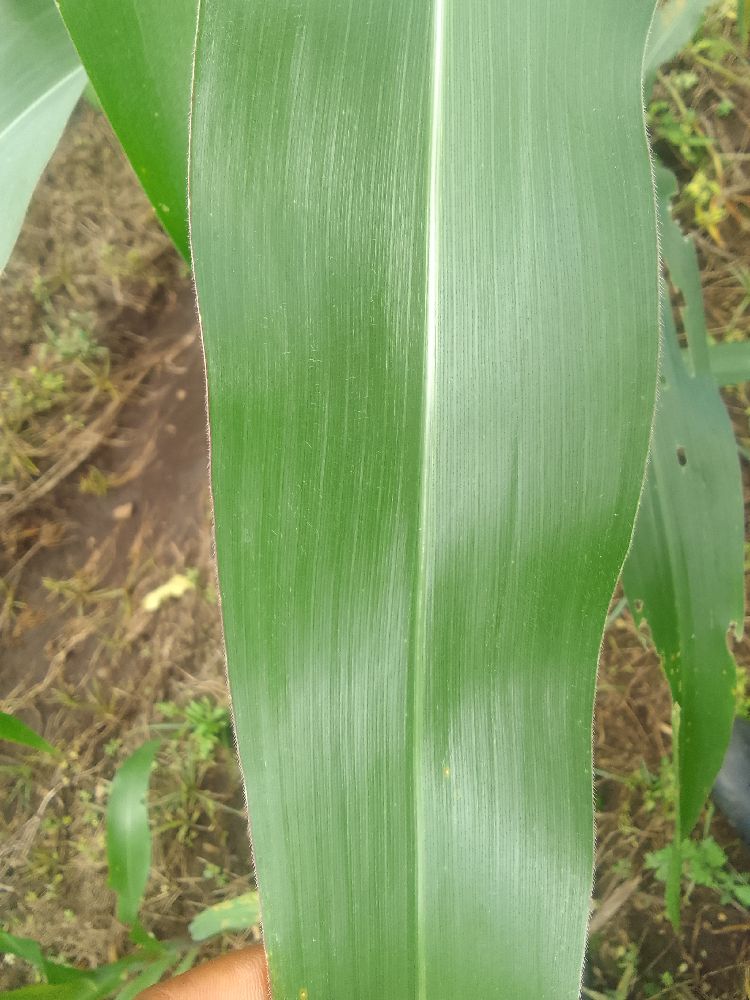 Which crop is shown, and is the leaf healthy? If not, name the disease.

maize, healthy
